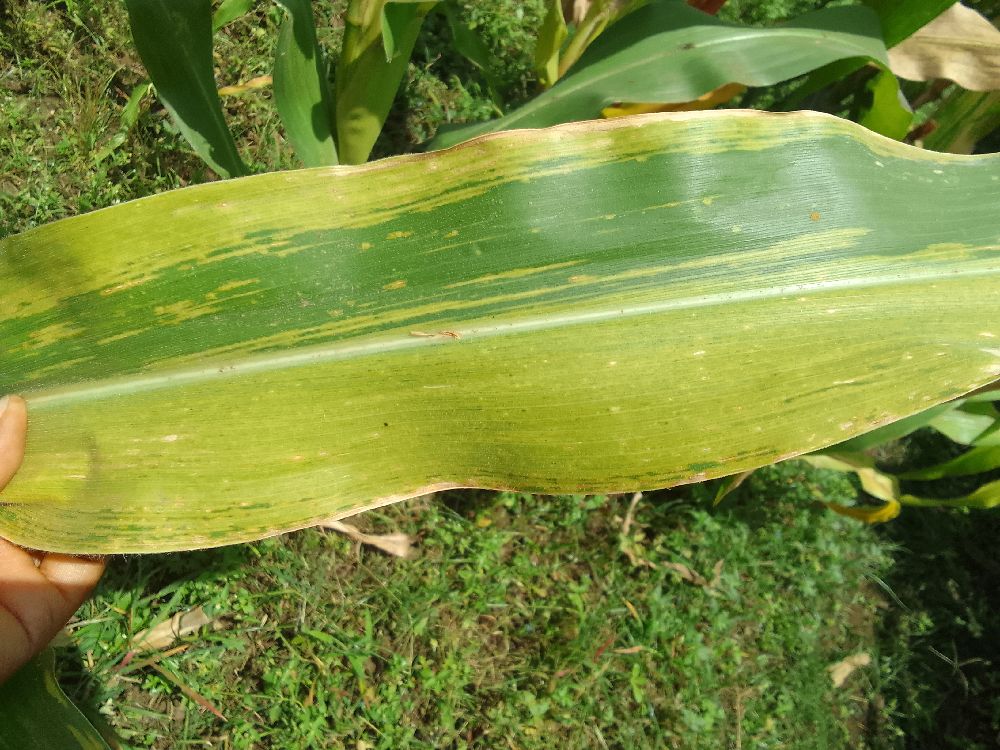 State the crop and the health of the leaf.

maize, maize lethal necrosis
